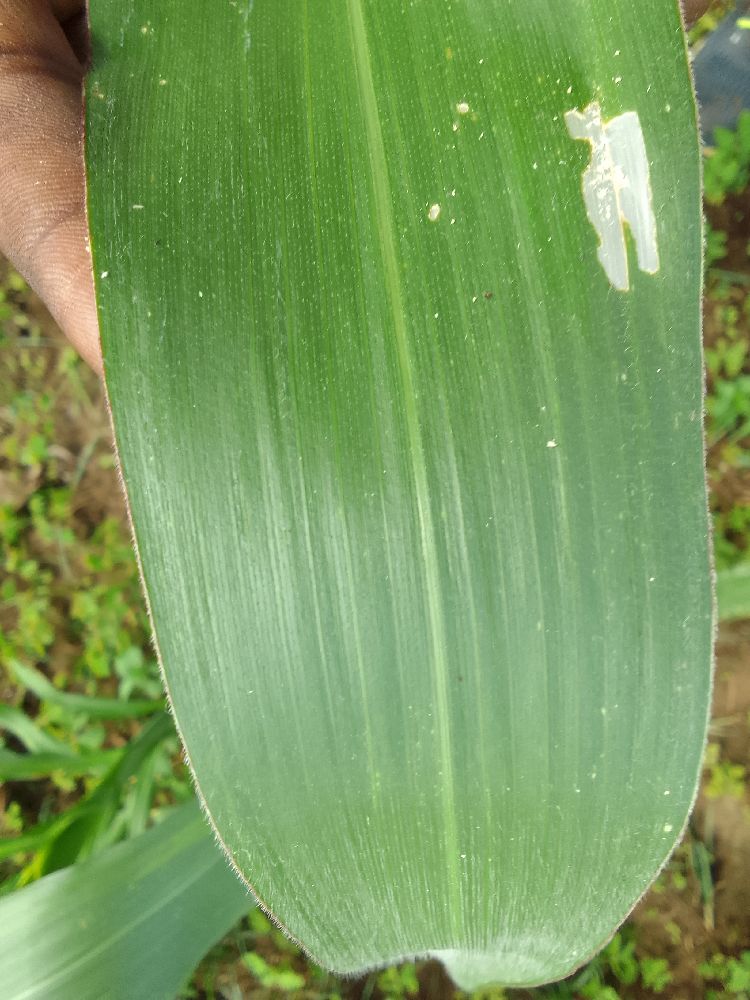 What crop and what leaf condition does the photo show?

maize, healthy
